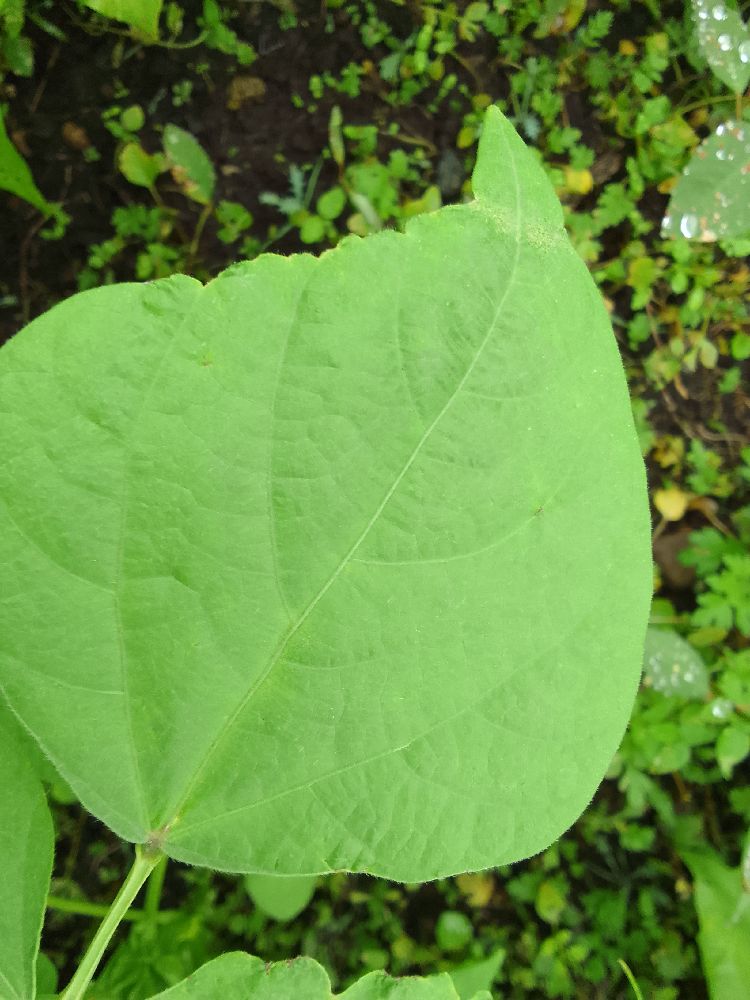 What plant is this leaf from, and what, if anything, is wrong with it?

common bean, healthy
